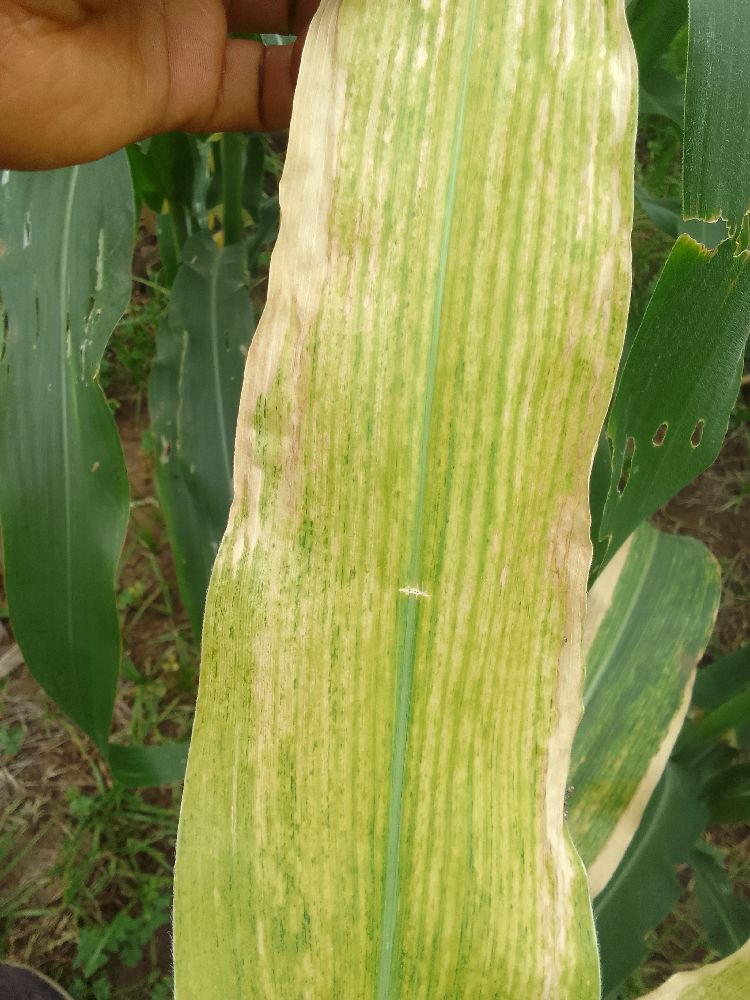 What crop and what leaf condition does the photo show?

maize, maize lethal necrosis
